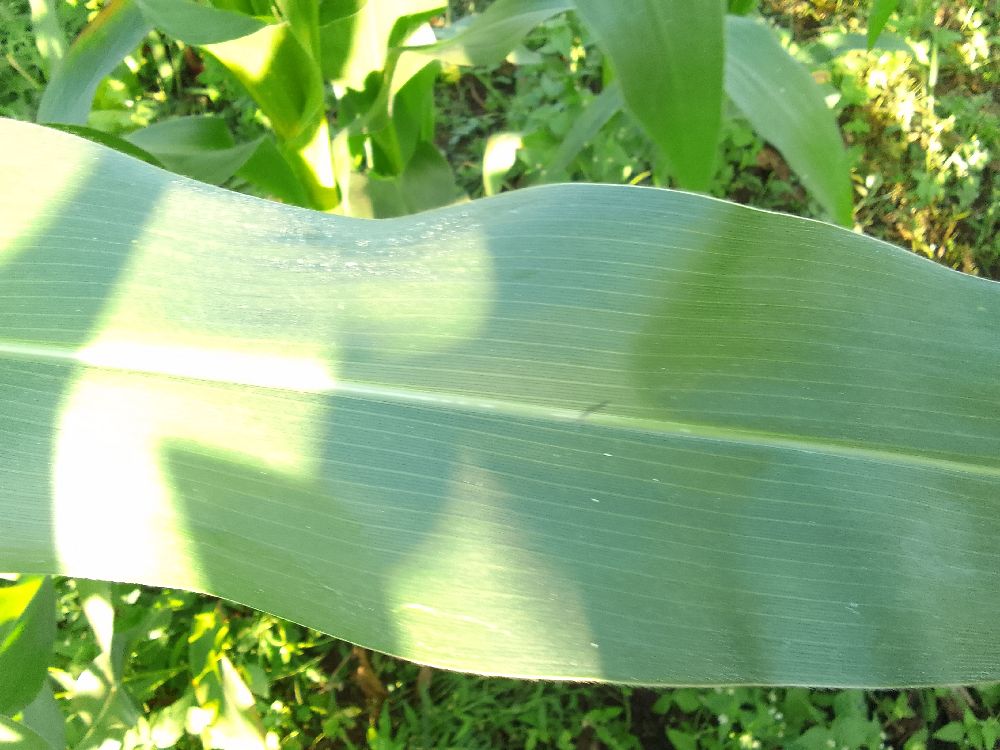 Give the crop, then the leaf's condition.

maize, healthy
